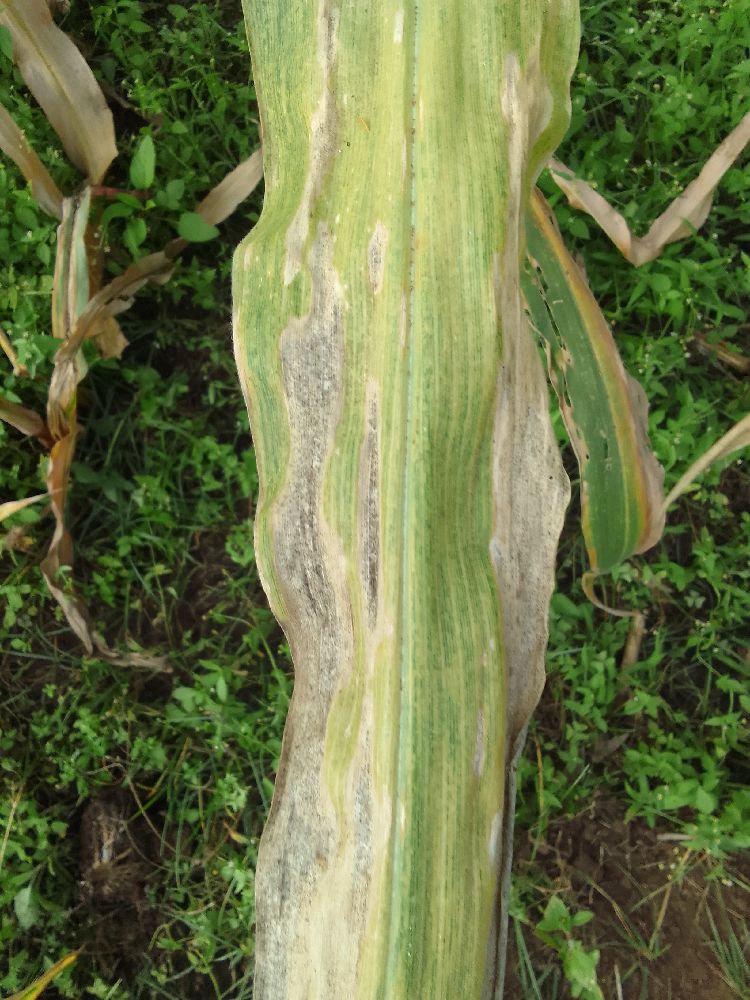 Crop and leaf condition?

maize, maize lethal necrosis
